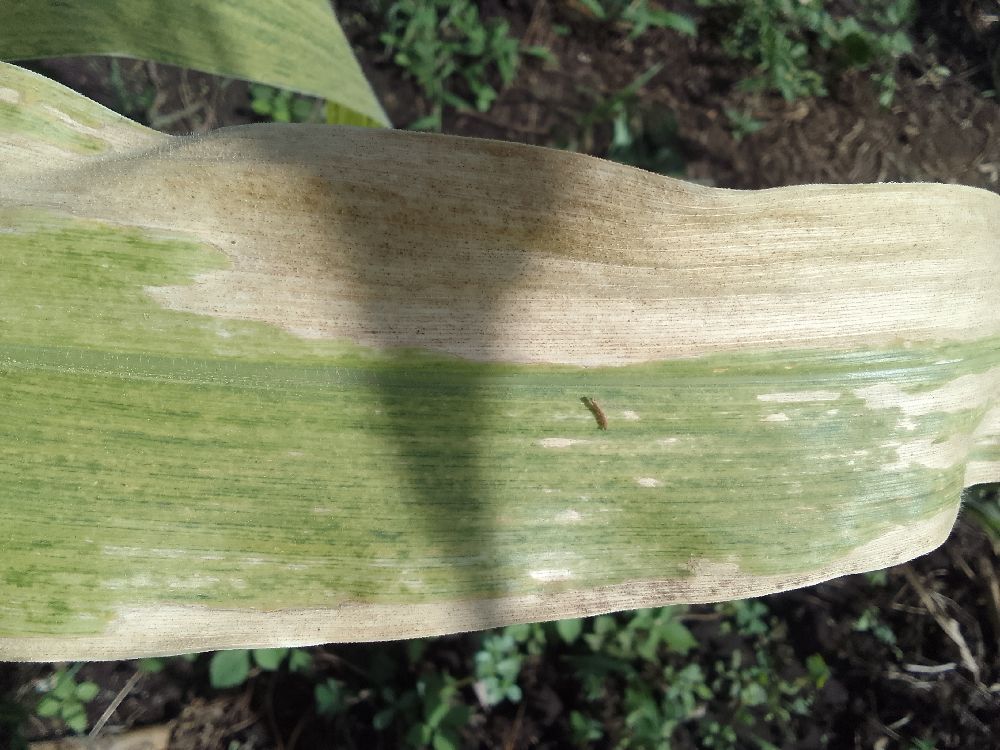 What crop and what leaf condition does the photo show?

maize, maize lethal necrosis
